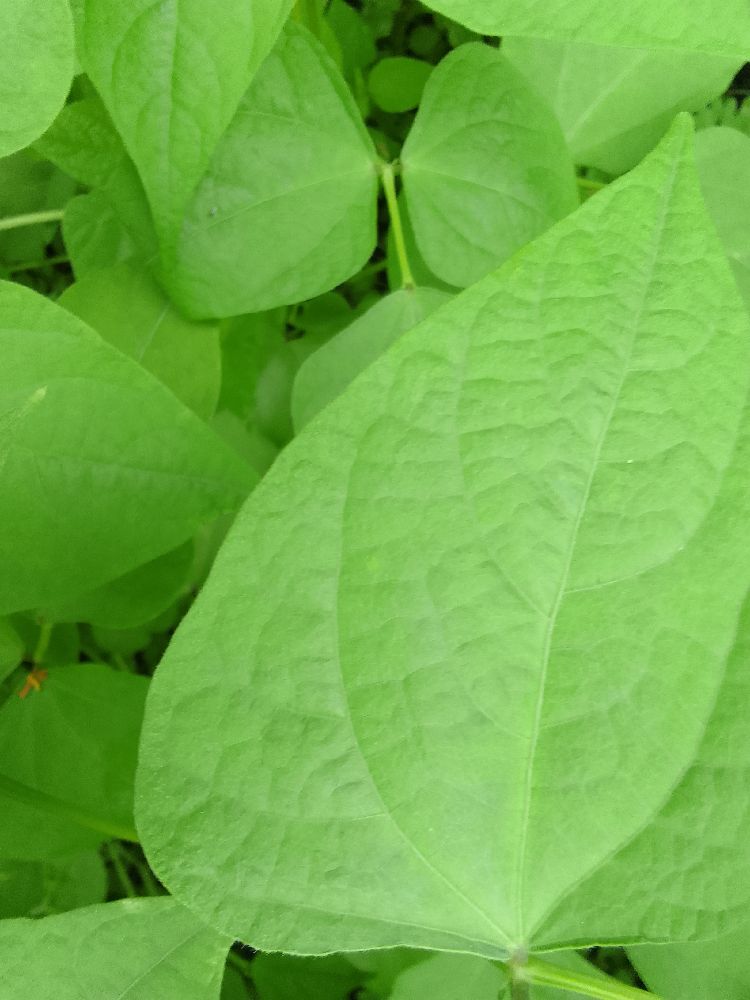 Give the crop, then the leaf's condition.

common bean, healthy
